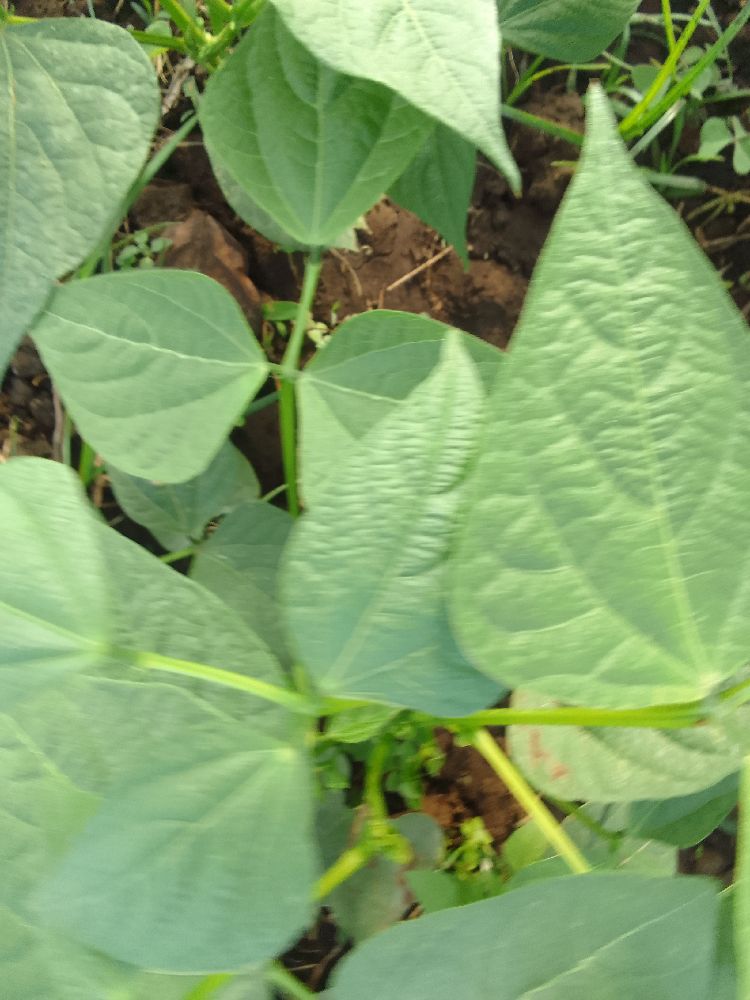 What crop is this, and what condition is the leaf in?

common bean, healthy
